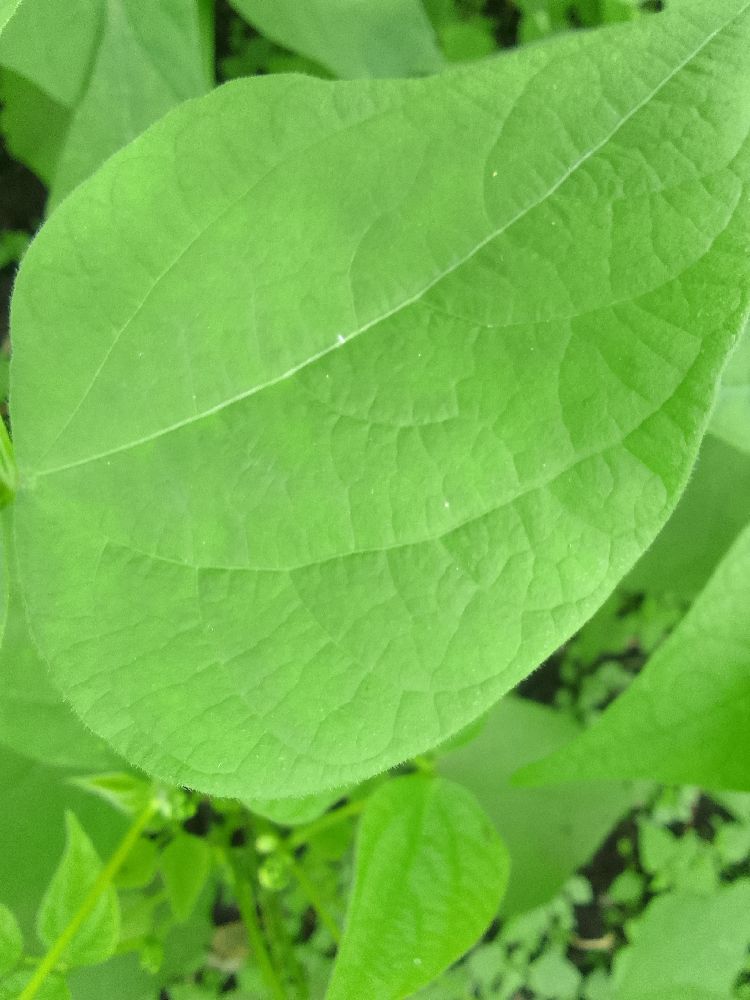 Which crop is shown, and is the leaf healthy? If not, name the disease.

common bean, healthy
